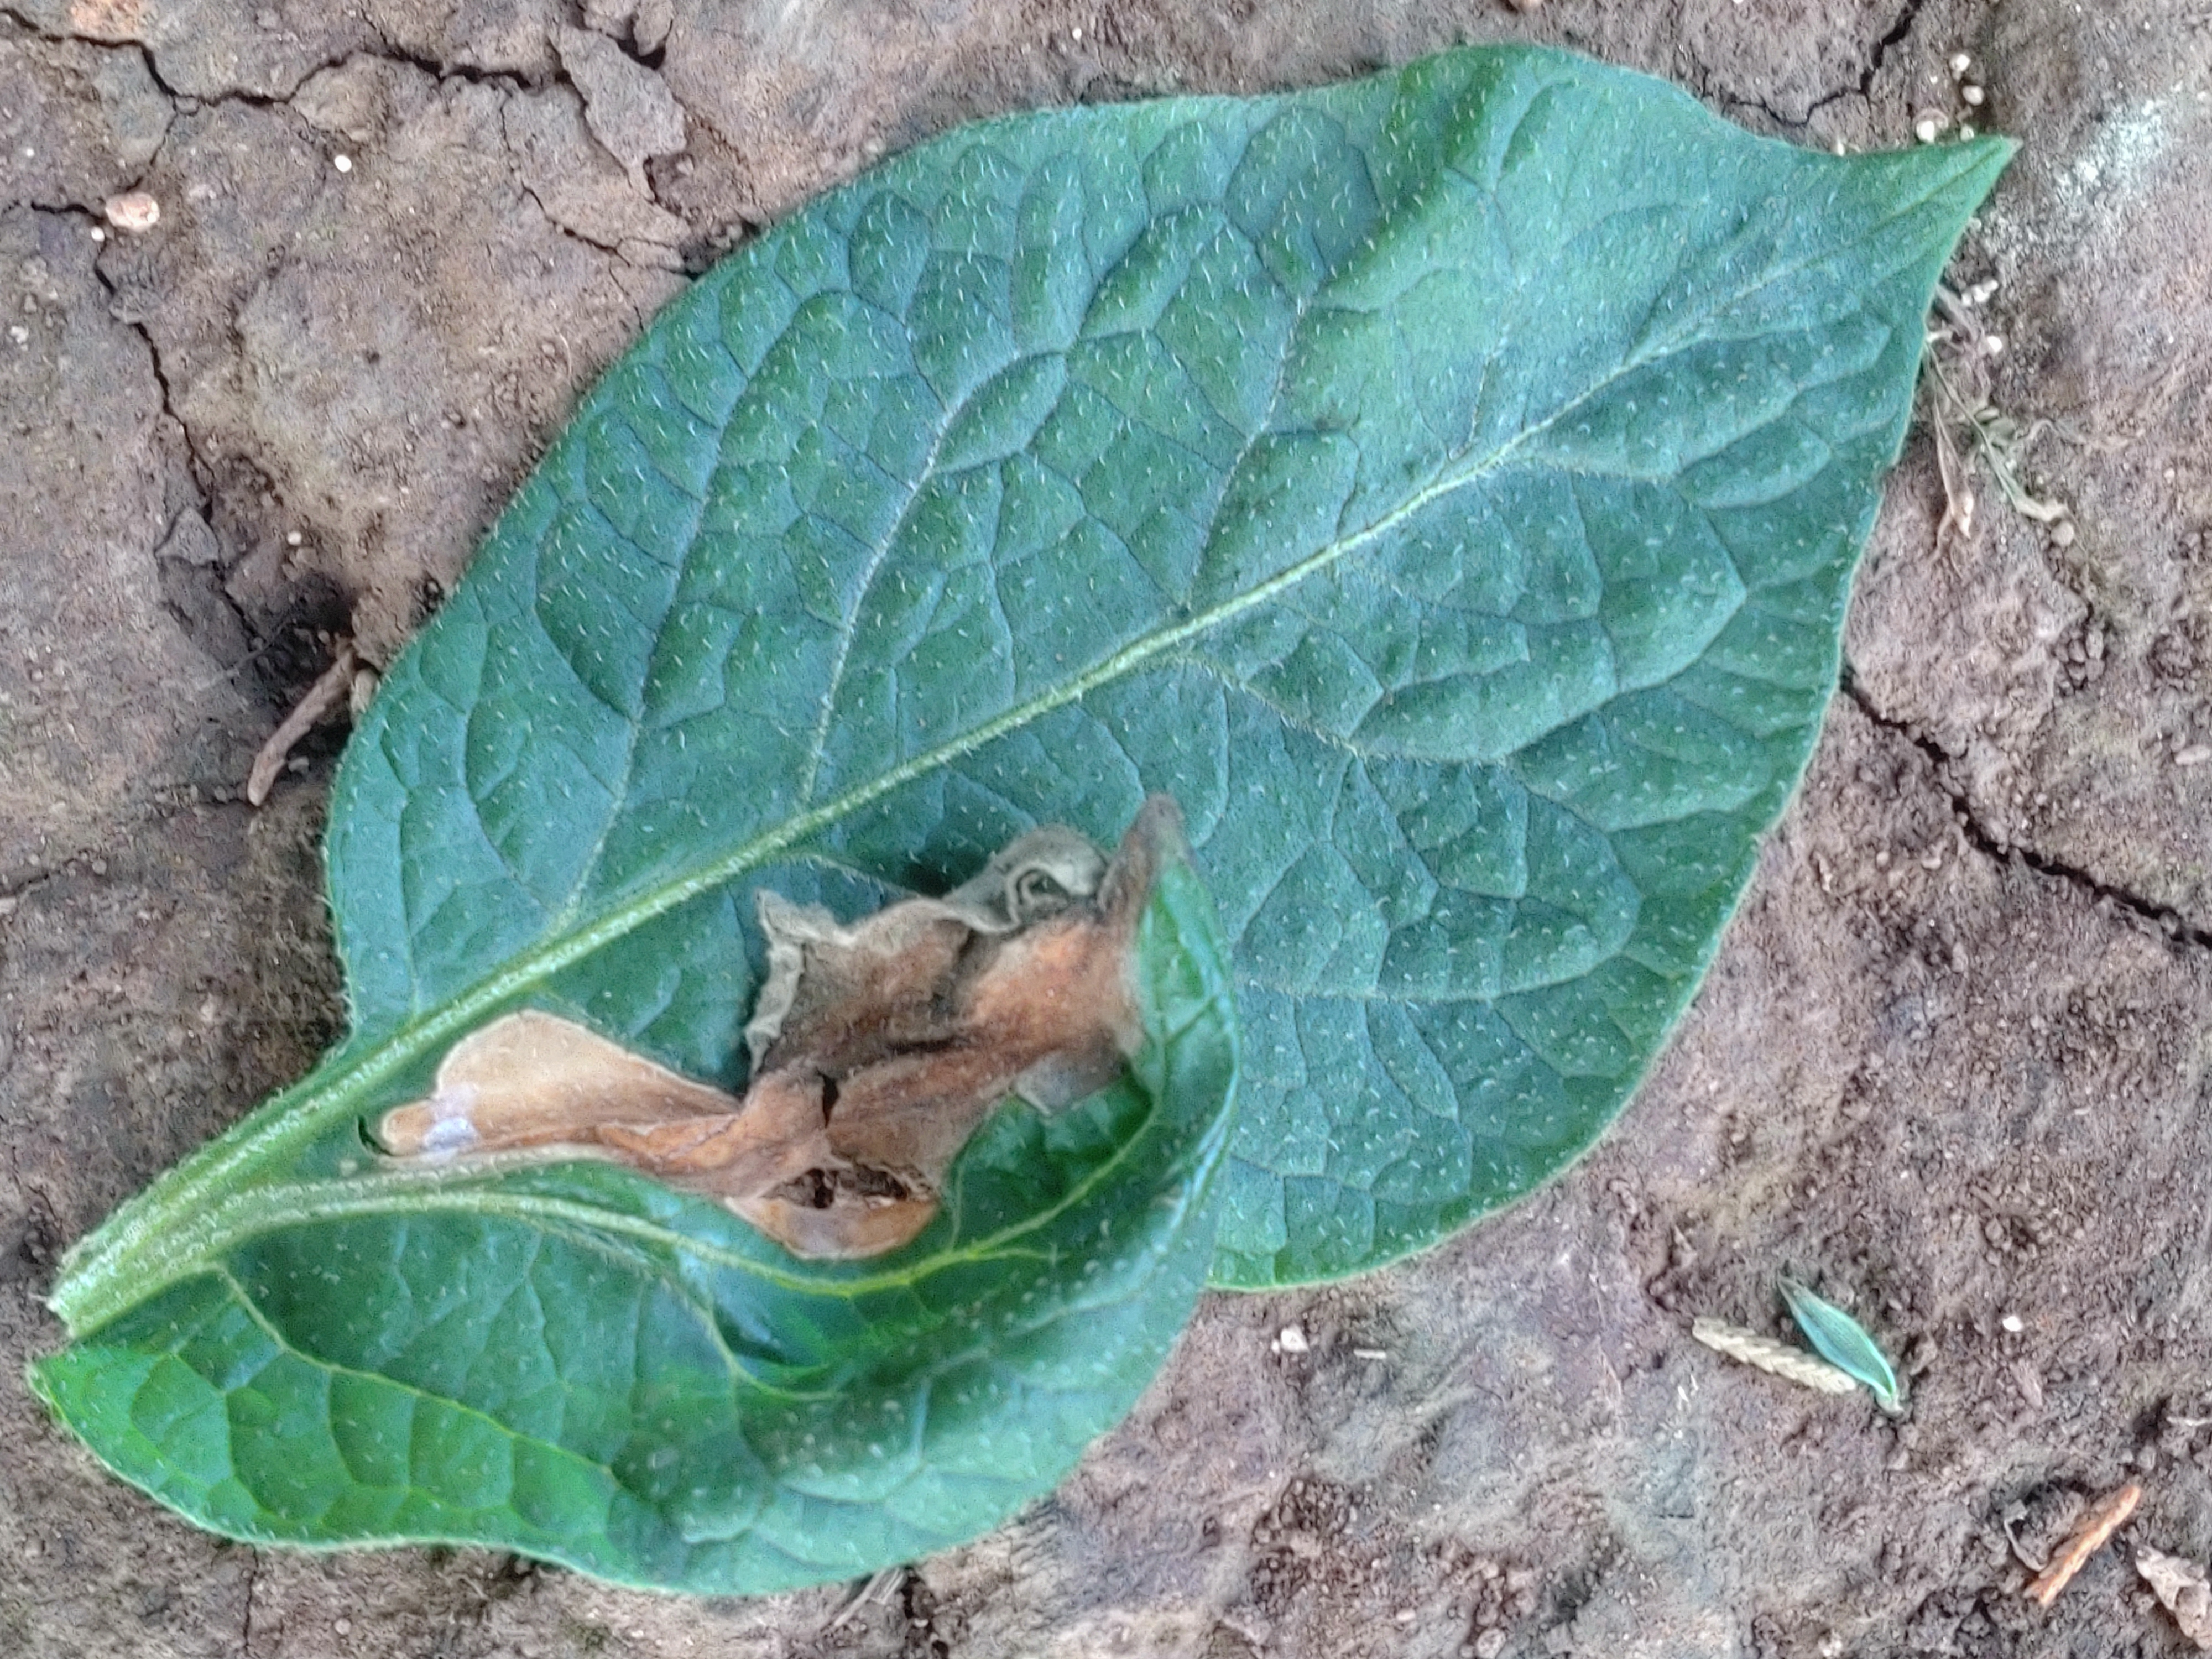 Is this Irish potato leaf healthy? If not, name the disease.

early blight
